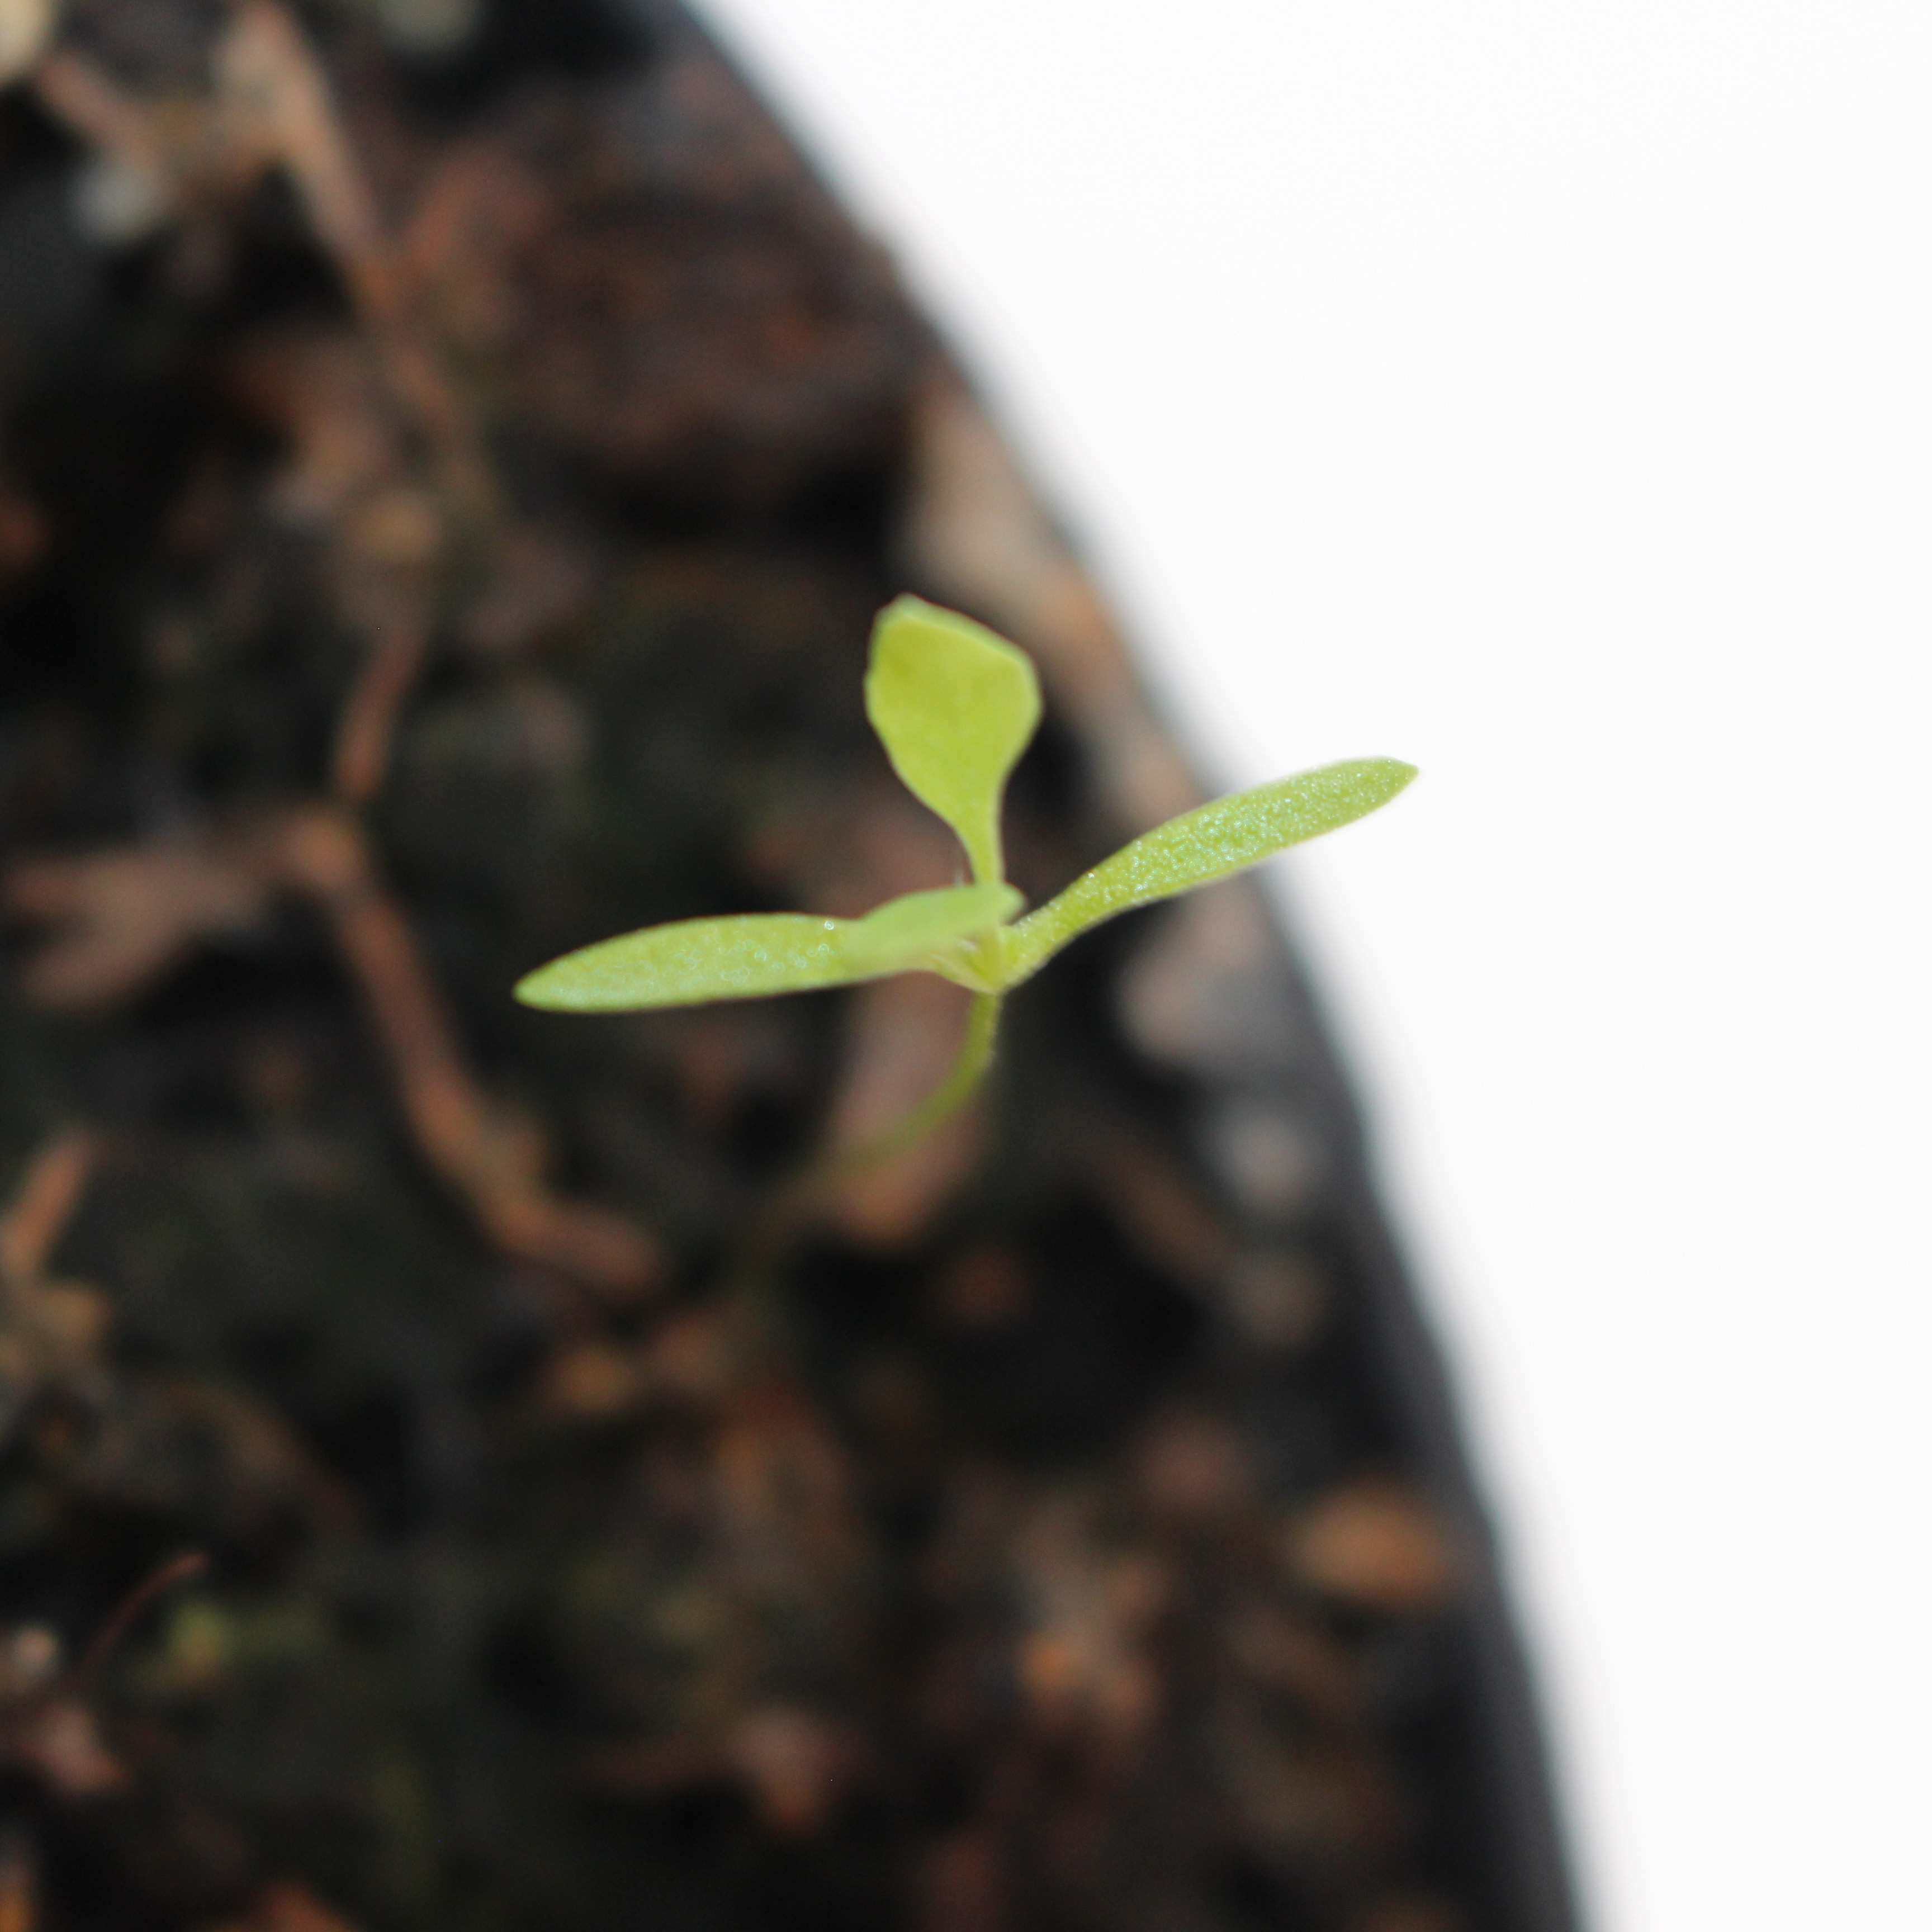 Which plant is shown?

Papaver rhoeas
